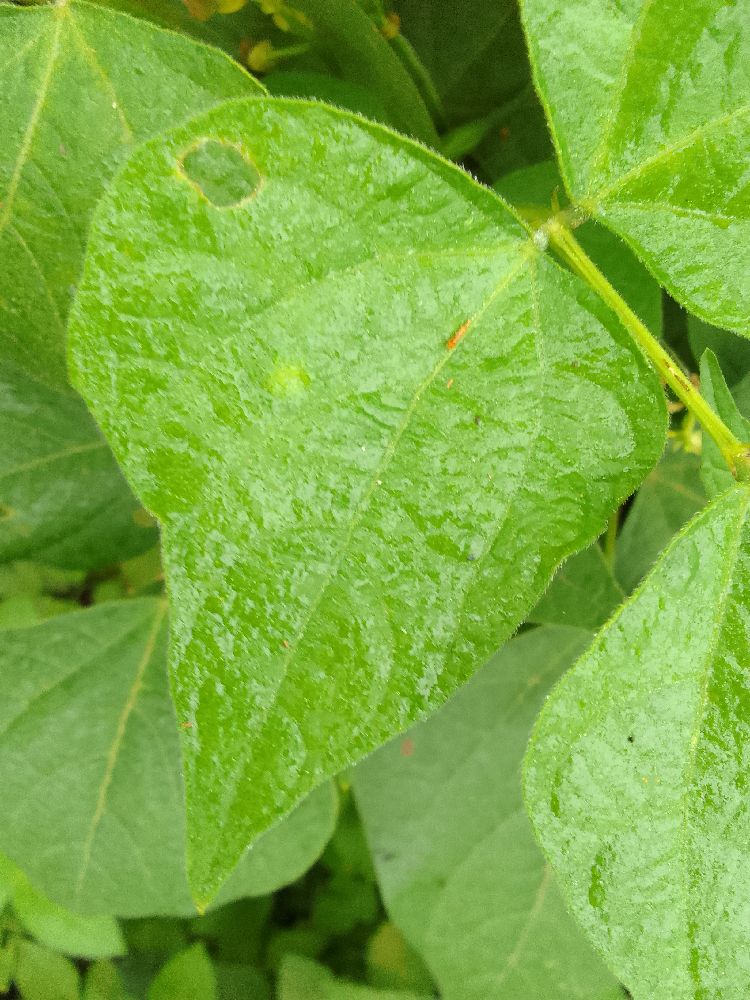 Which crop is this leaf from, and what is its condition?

common bean, healthy
